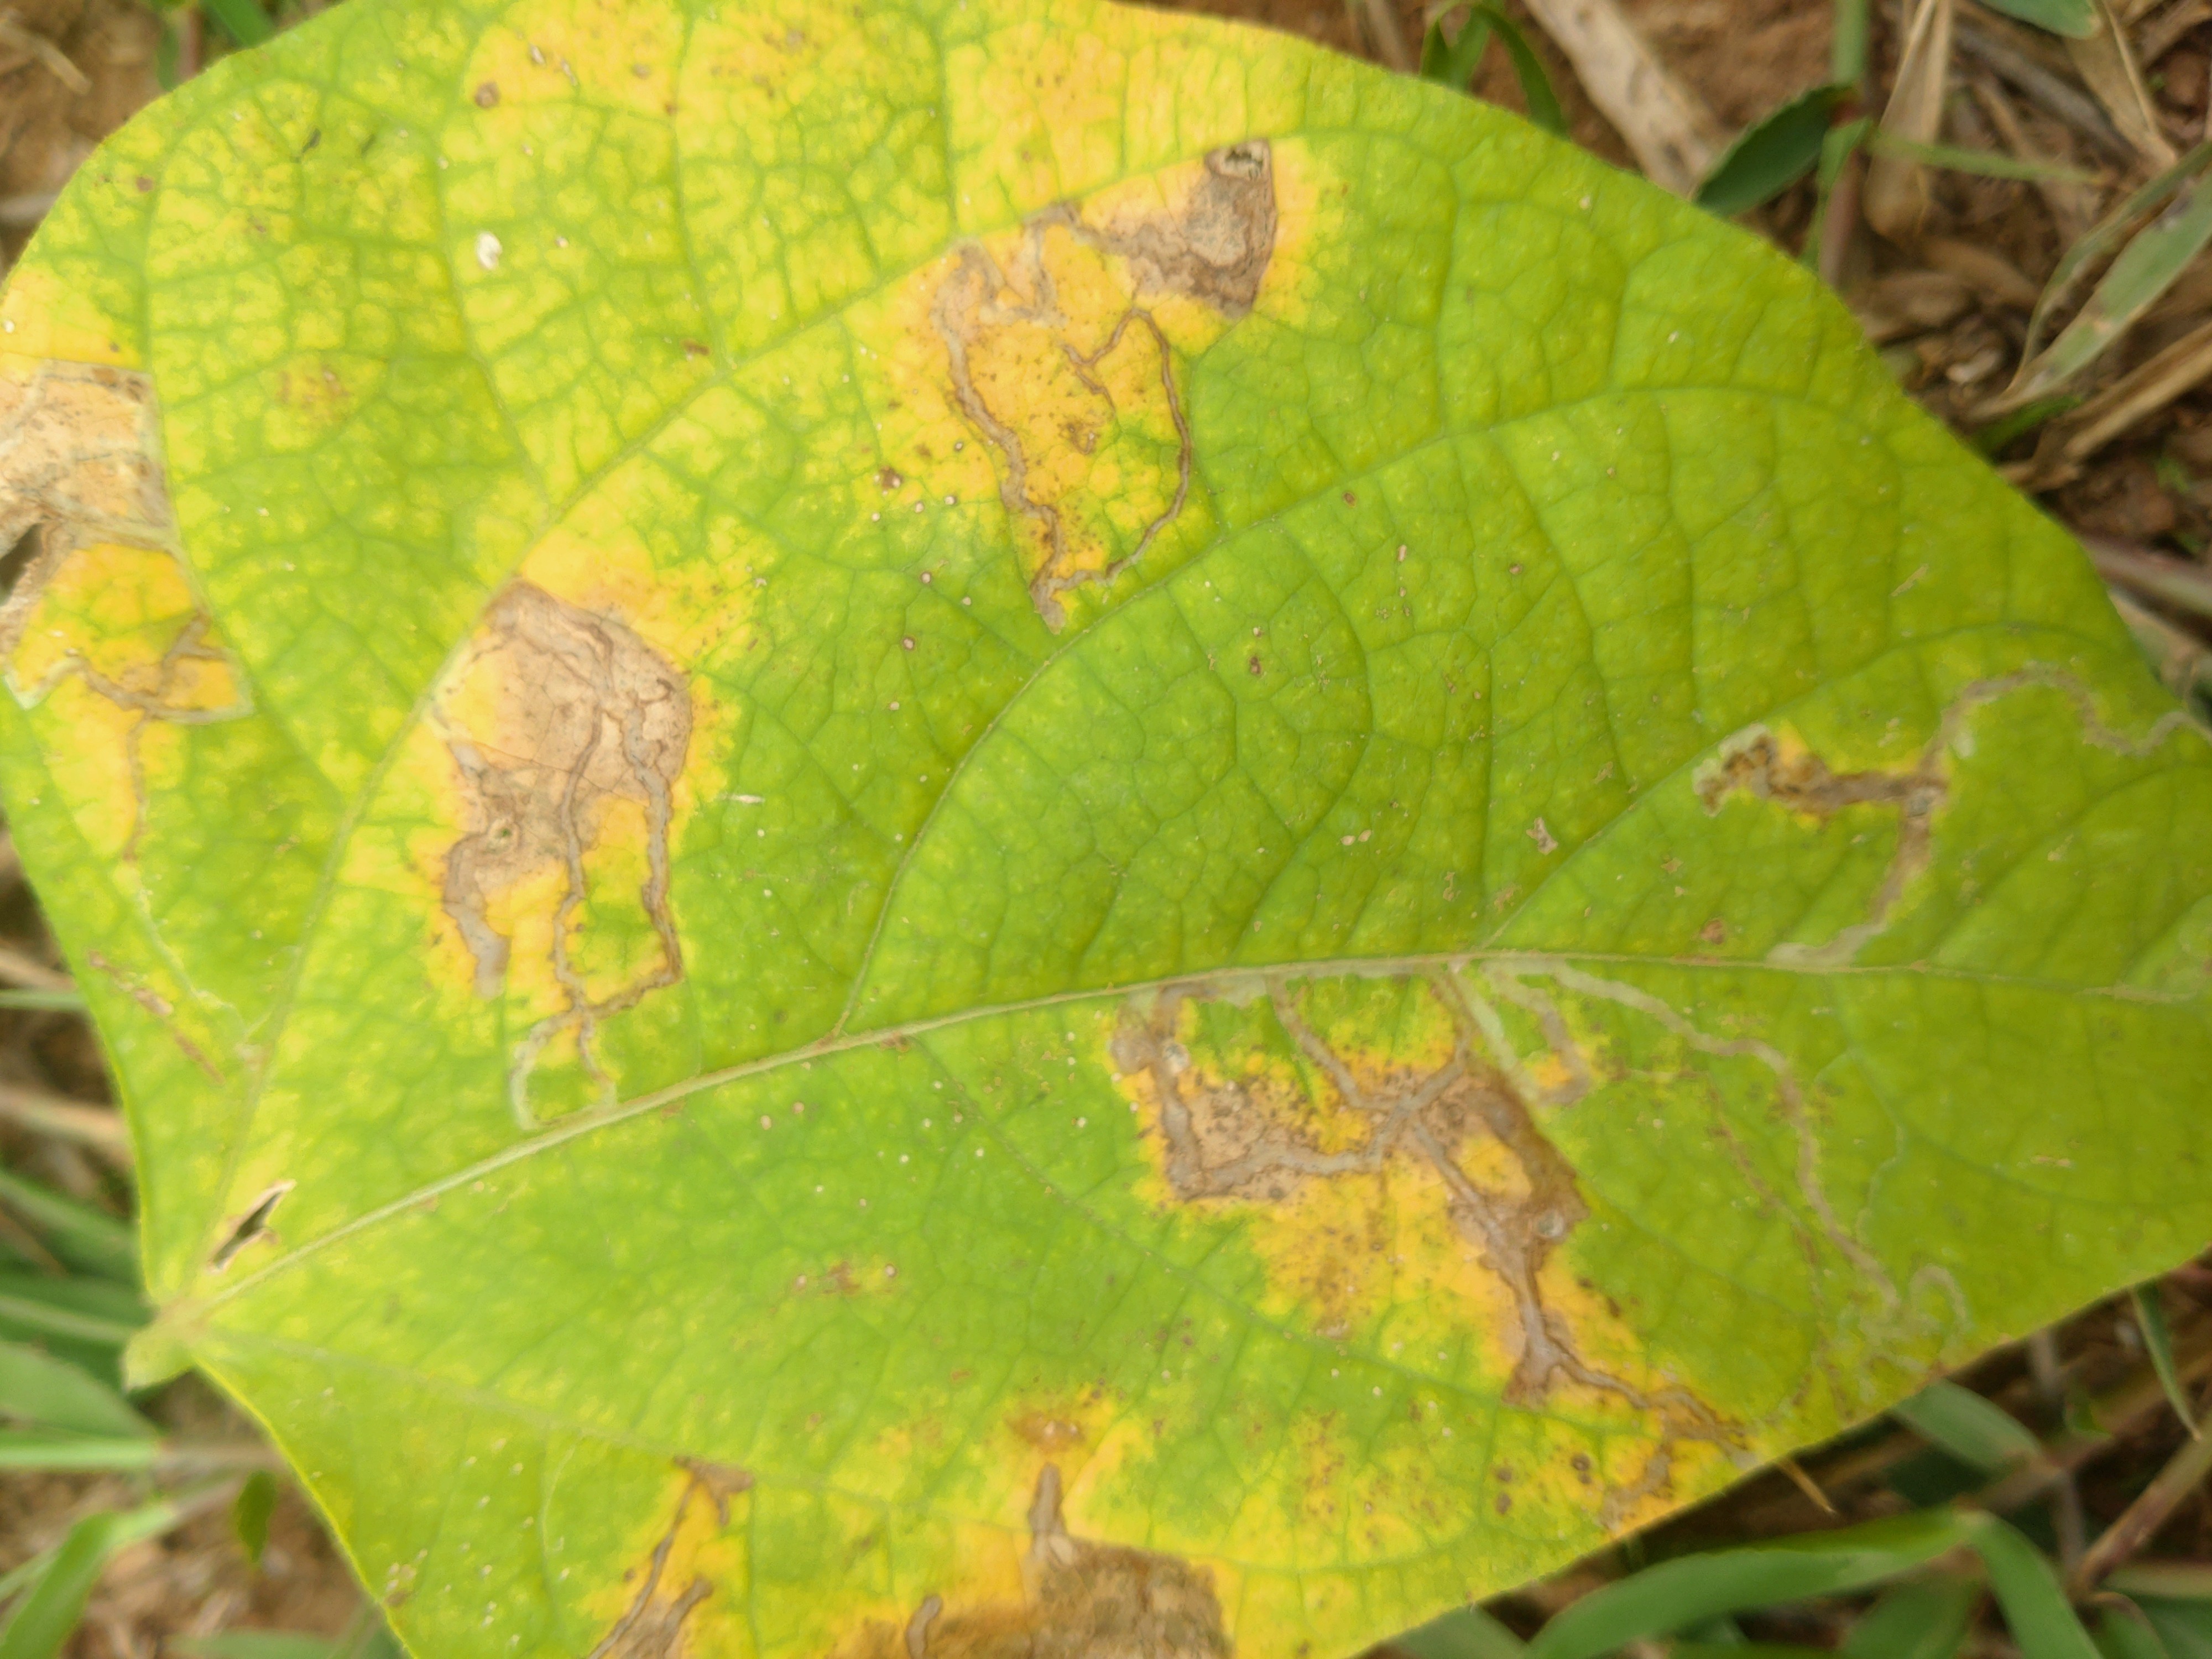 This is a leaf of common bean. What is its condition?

rust
